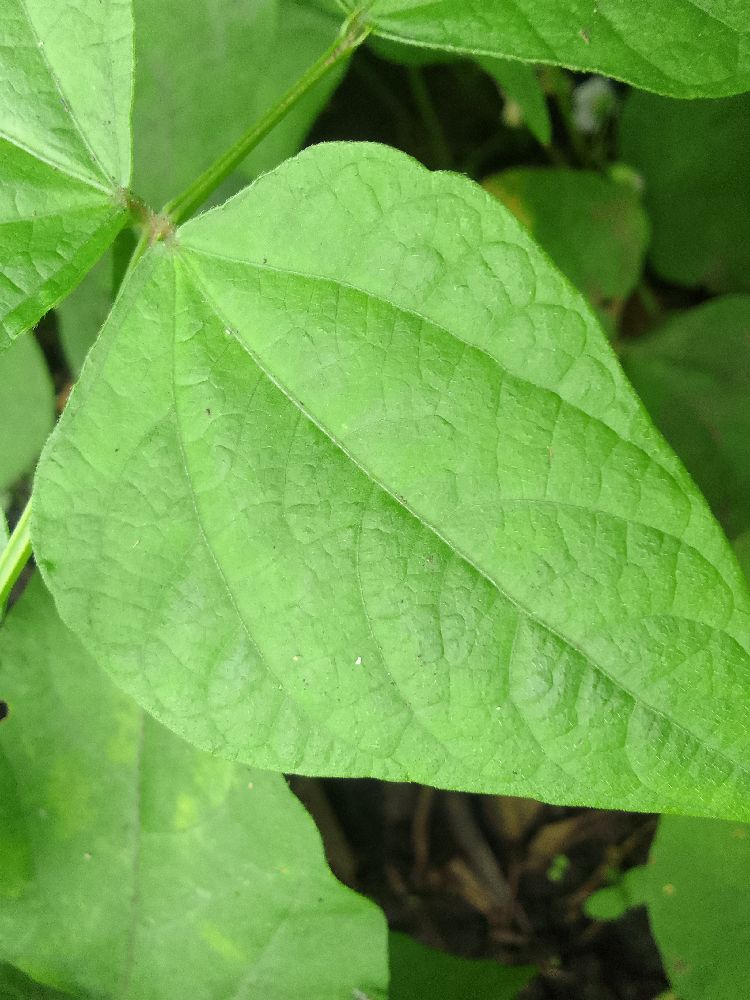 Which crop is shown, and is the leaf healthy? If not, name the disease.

common bean, healthy
